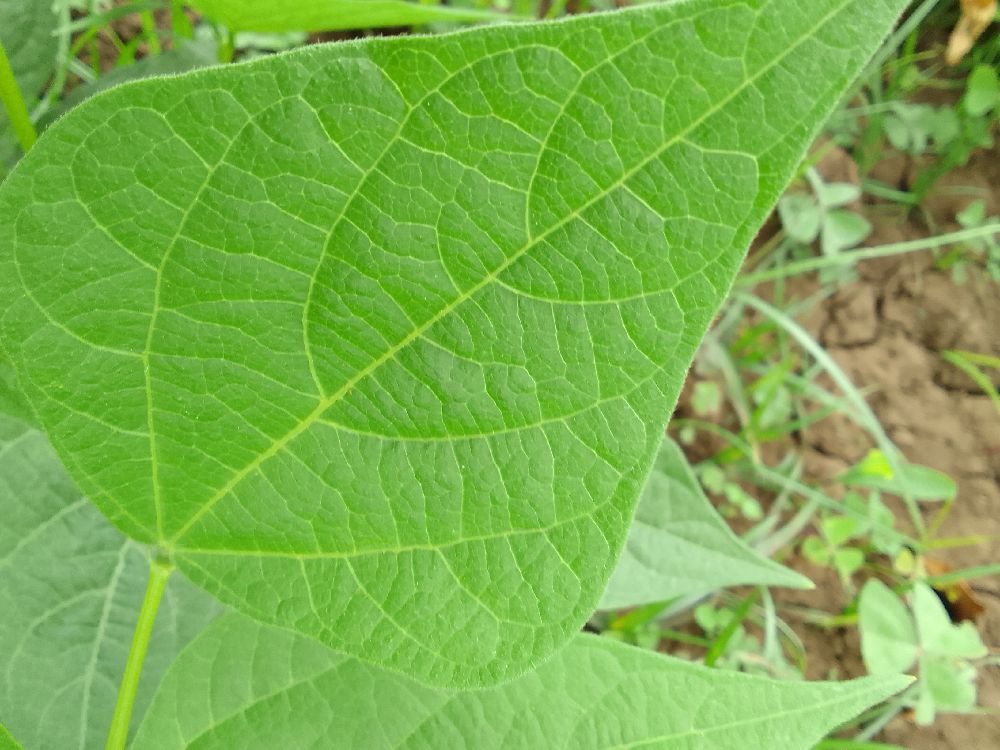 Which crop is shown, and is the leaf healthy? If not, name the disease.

common bean, healthy
